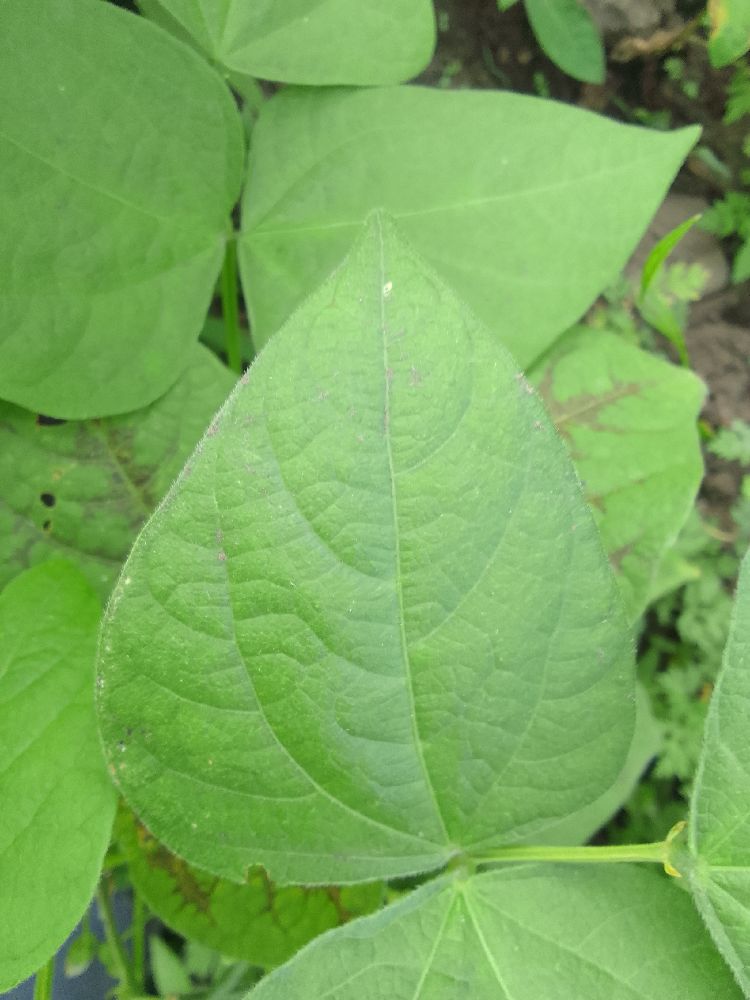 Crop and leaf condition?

common bean, healthy
